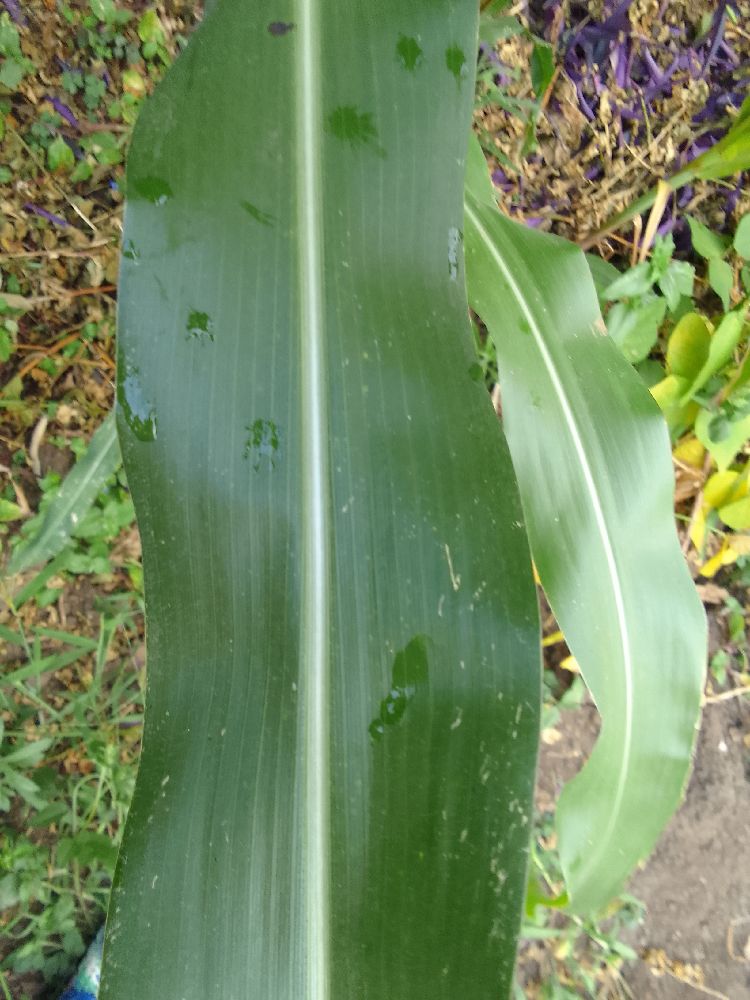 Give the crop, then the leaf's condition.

maize, healthy
